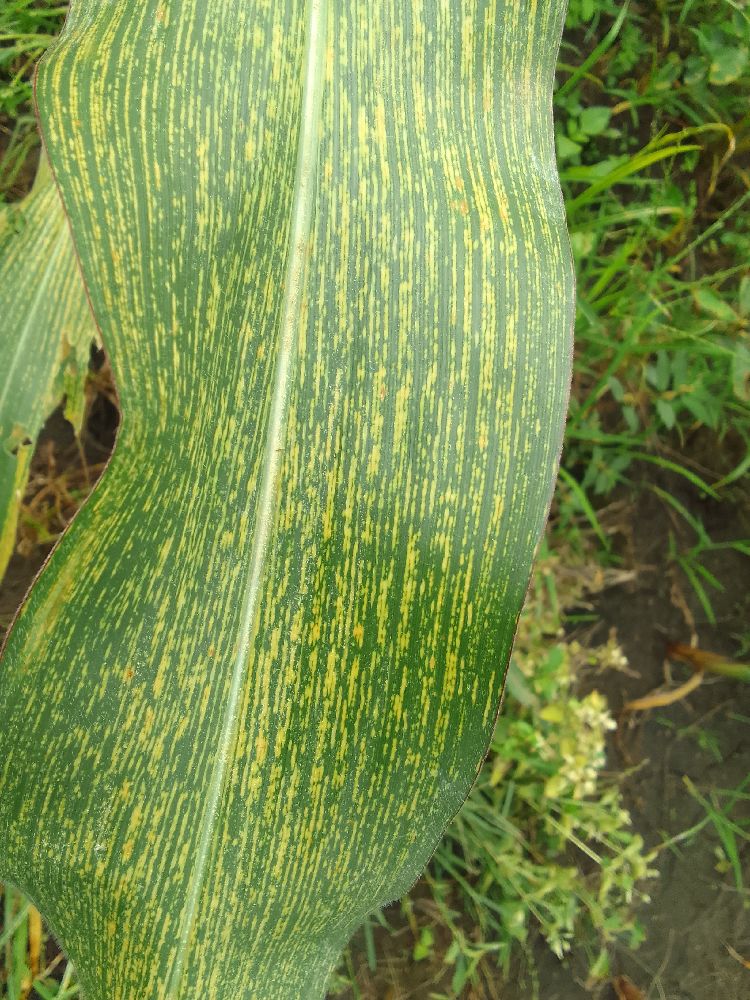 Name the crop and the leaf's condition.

maize, maize streak virus
